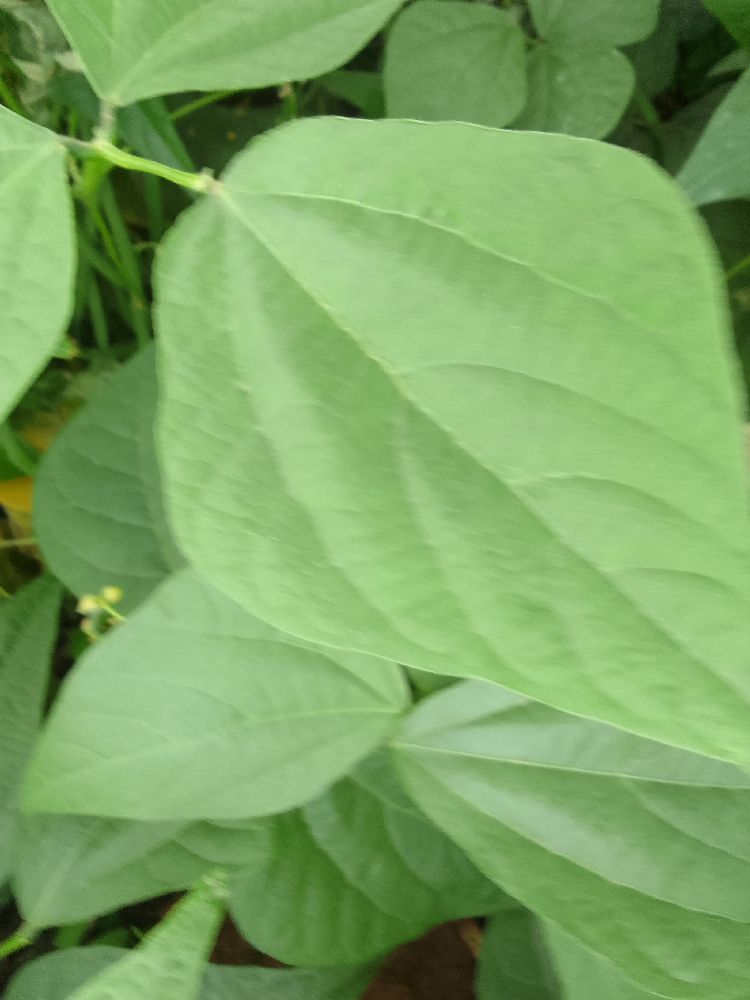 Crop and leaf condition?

common bean, healthy
